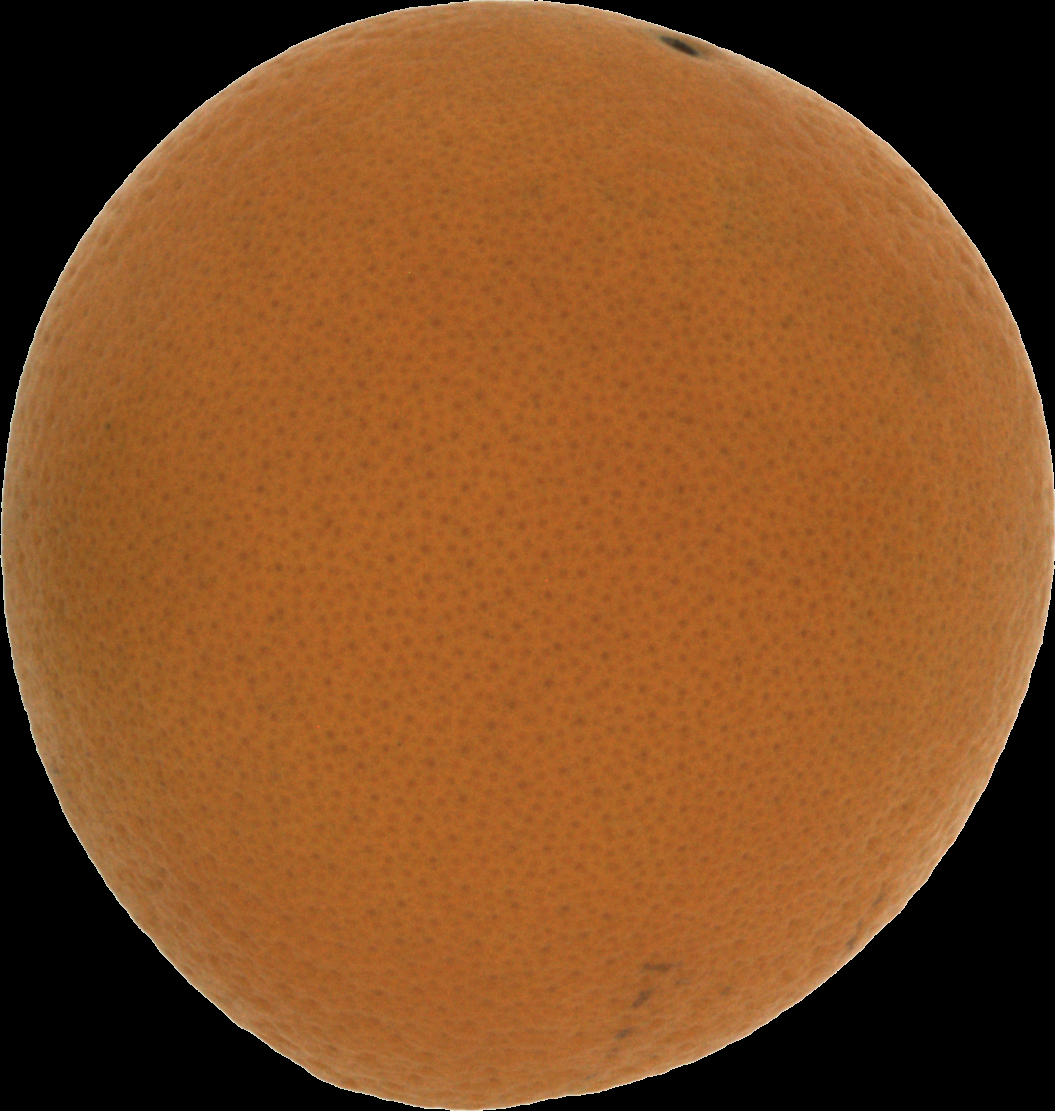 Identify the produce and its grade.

orange, good
